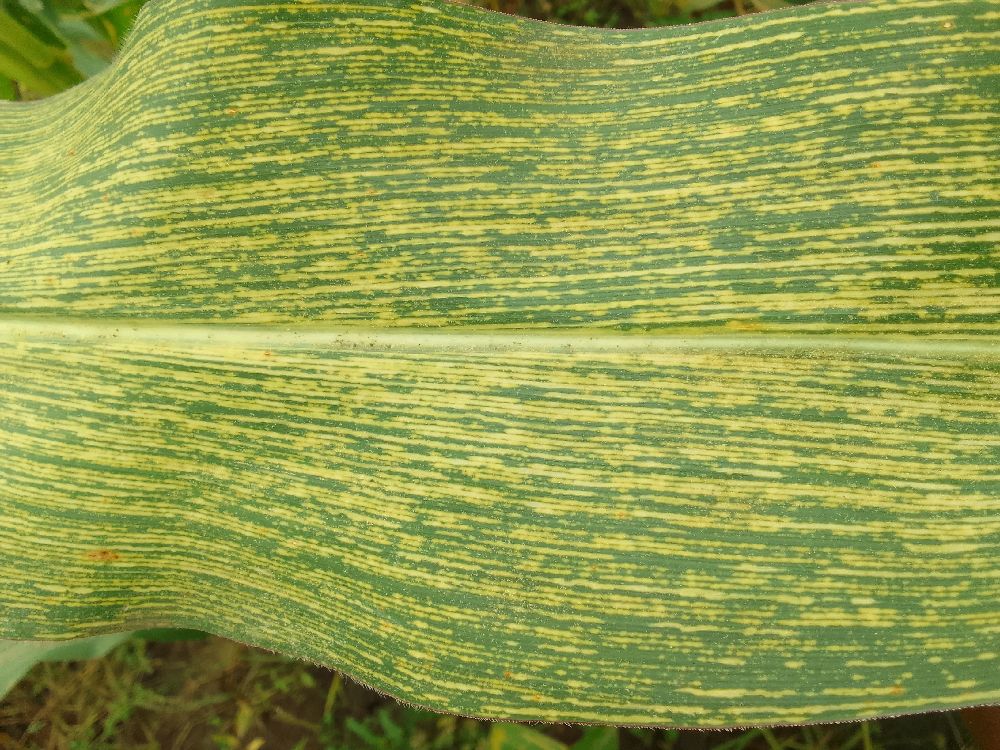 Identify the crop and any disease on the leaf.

maize, maize streak virus
